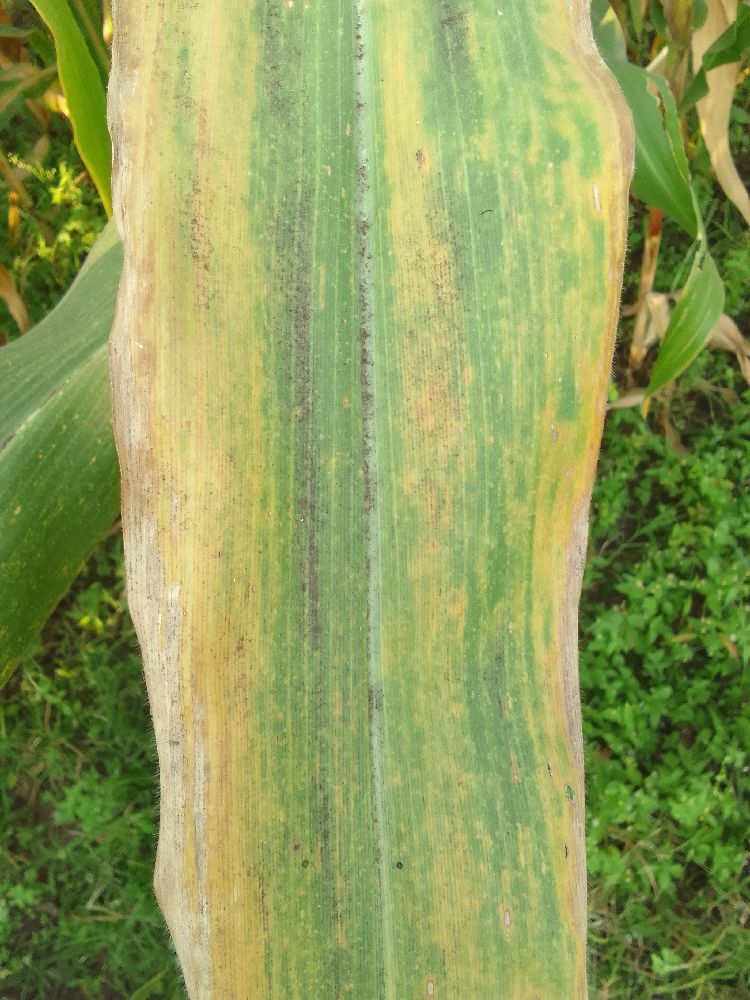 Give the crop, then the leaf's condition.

maize, maize lethal necrosis
